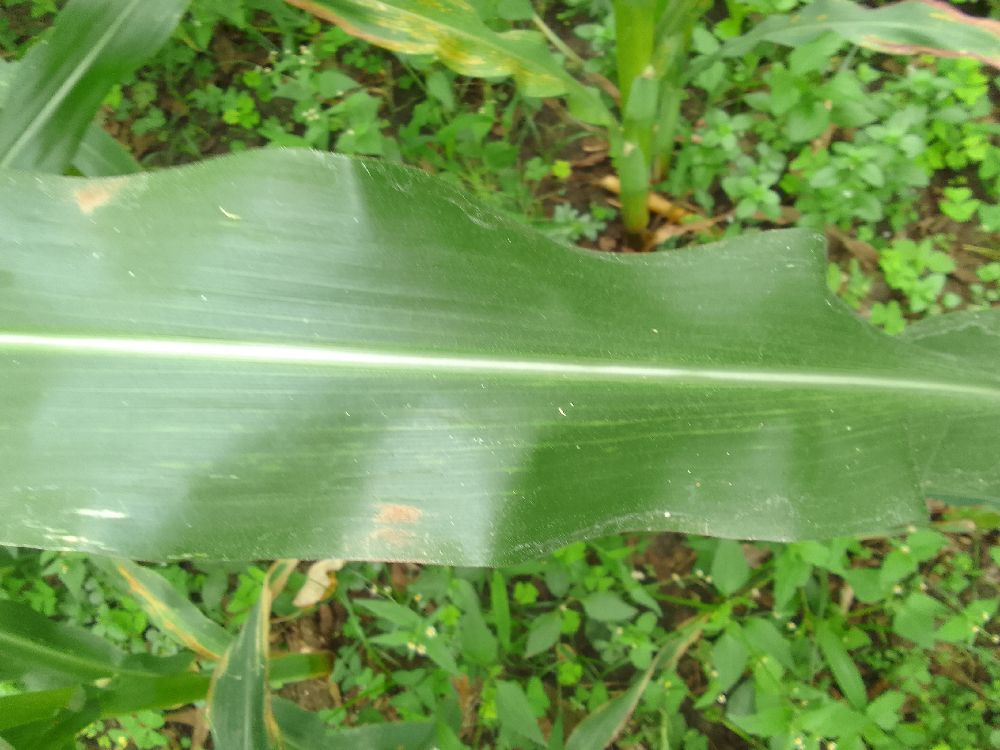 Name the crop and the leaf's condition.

maize, healthy
